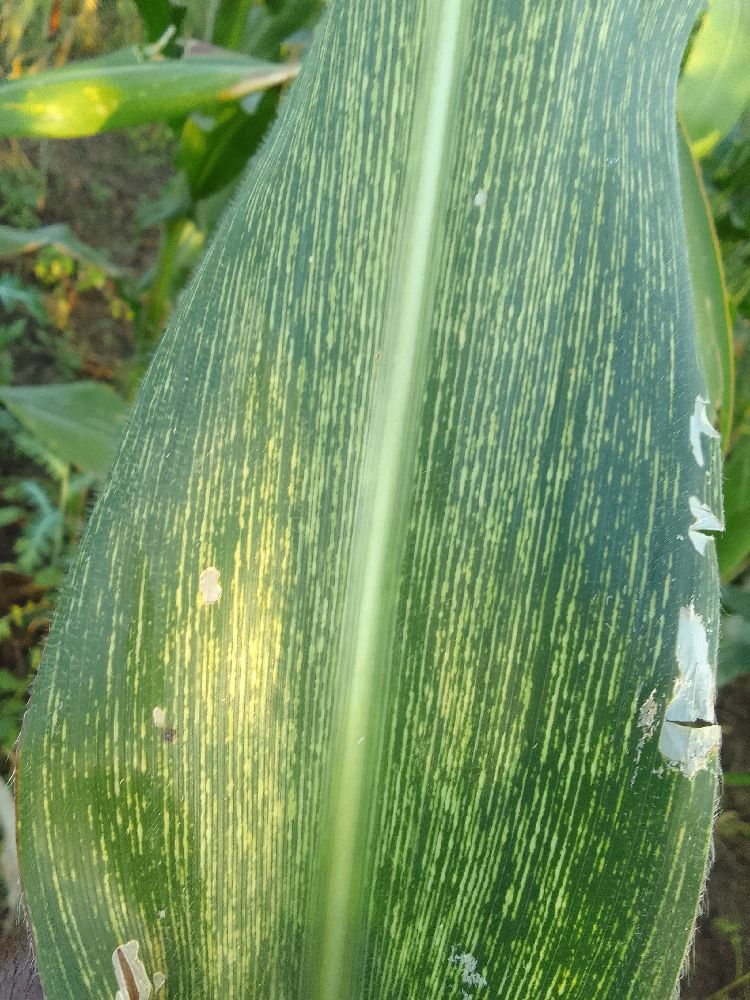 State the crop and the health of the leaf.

maize, maize streak virus
